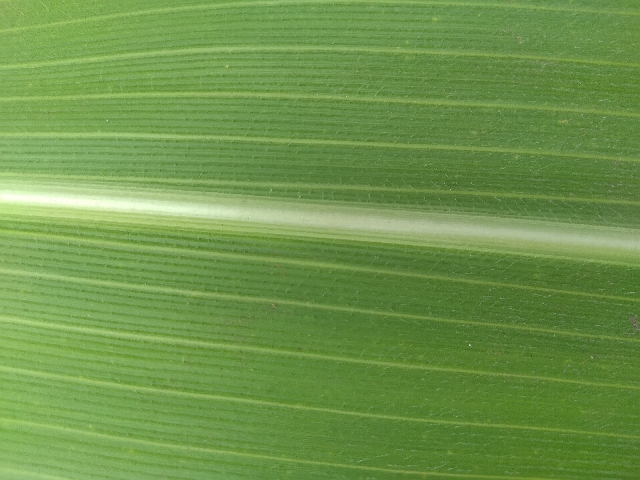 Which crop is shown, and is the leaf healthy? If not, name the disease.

maize, healthy
